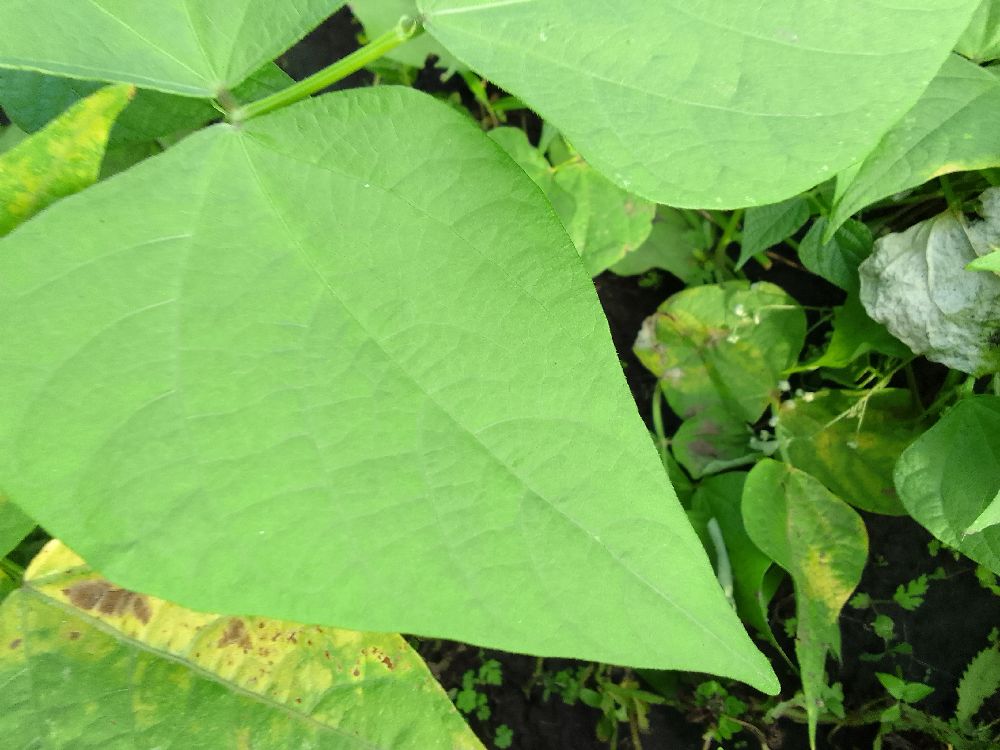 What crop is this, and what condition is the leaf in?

common bean, healthy
